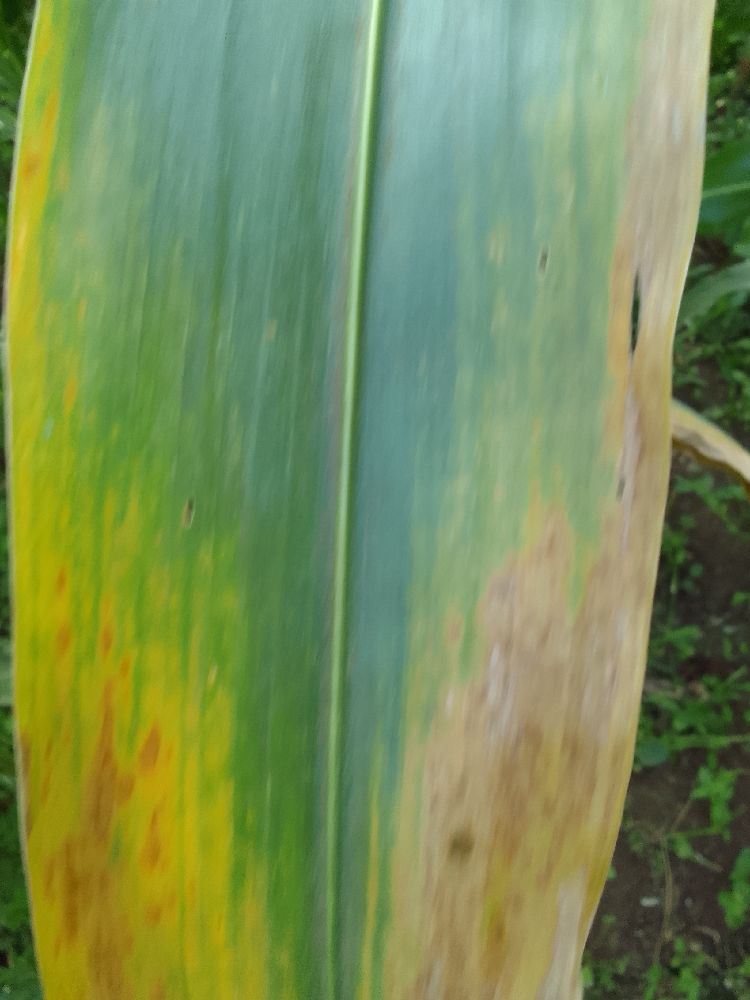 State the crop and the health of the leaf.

maize, maize lethal necrosis
